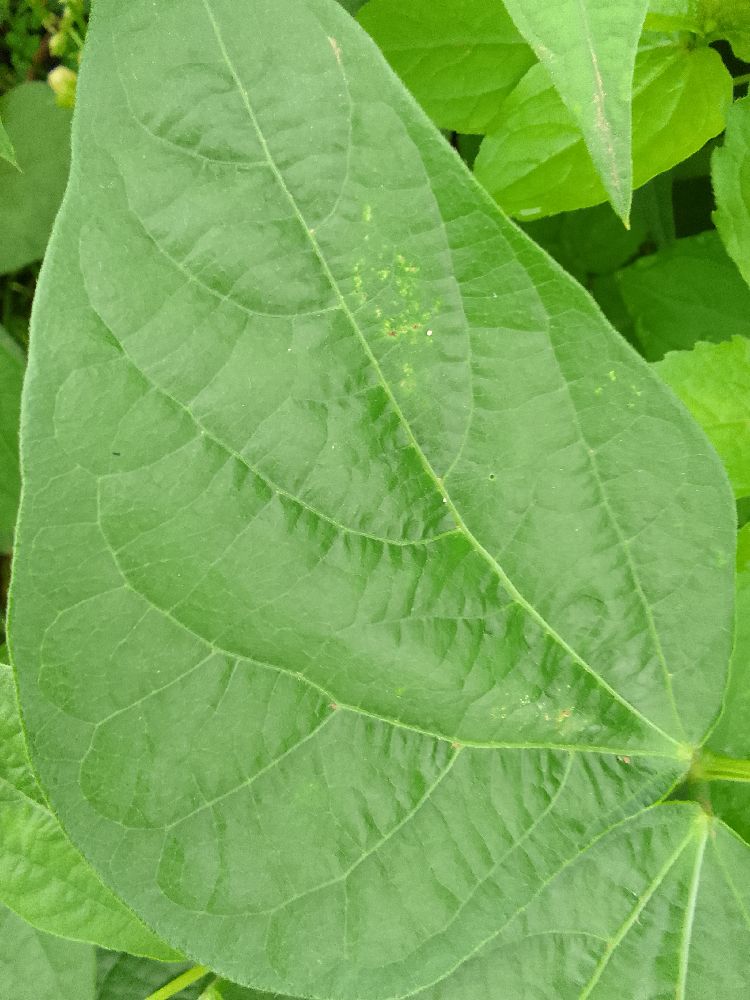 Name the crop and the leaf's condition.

common bean, healthy
